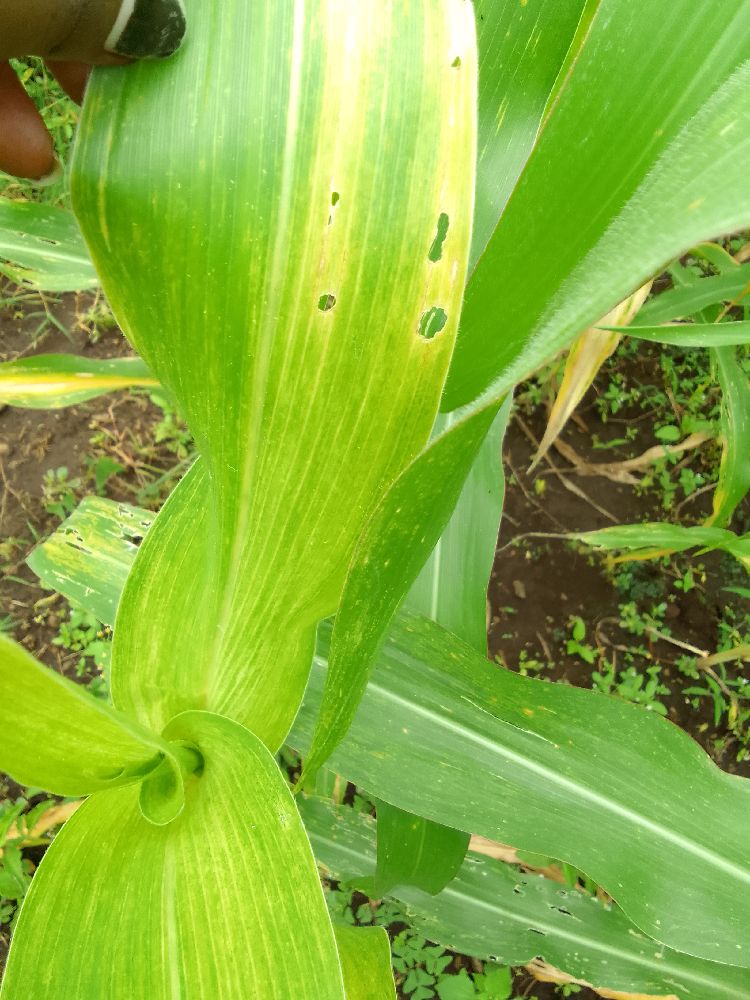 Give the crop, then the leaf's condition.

maize, maize lethal necrosis
